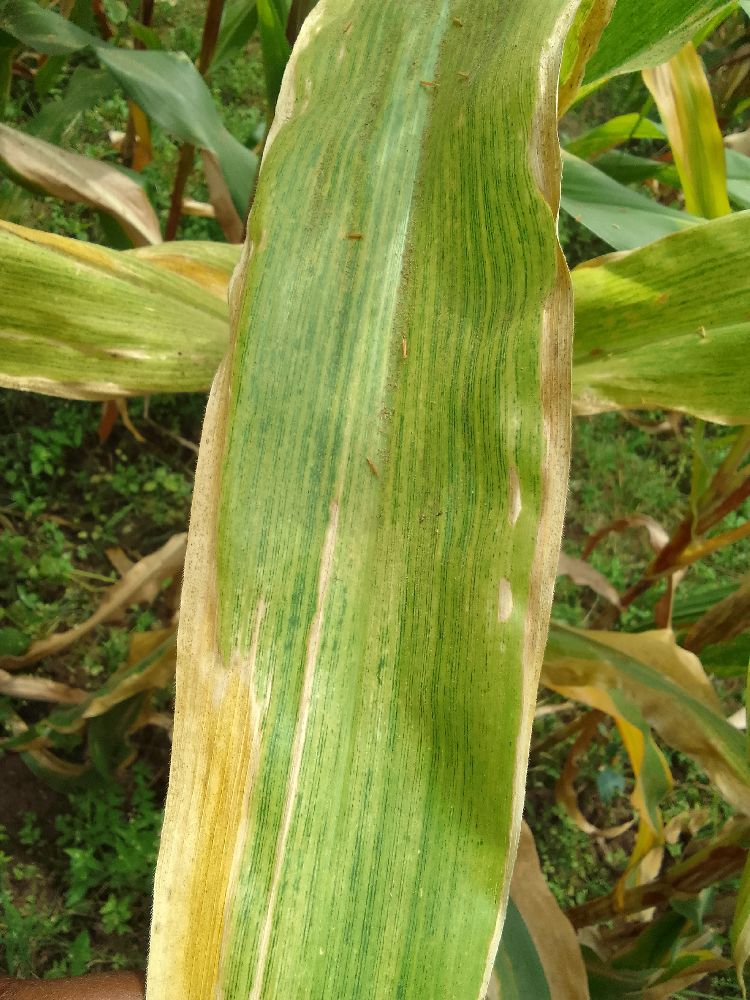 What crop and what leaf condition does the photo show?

maize, maize lethal necrosis
